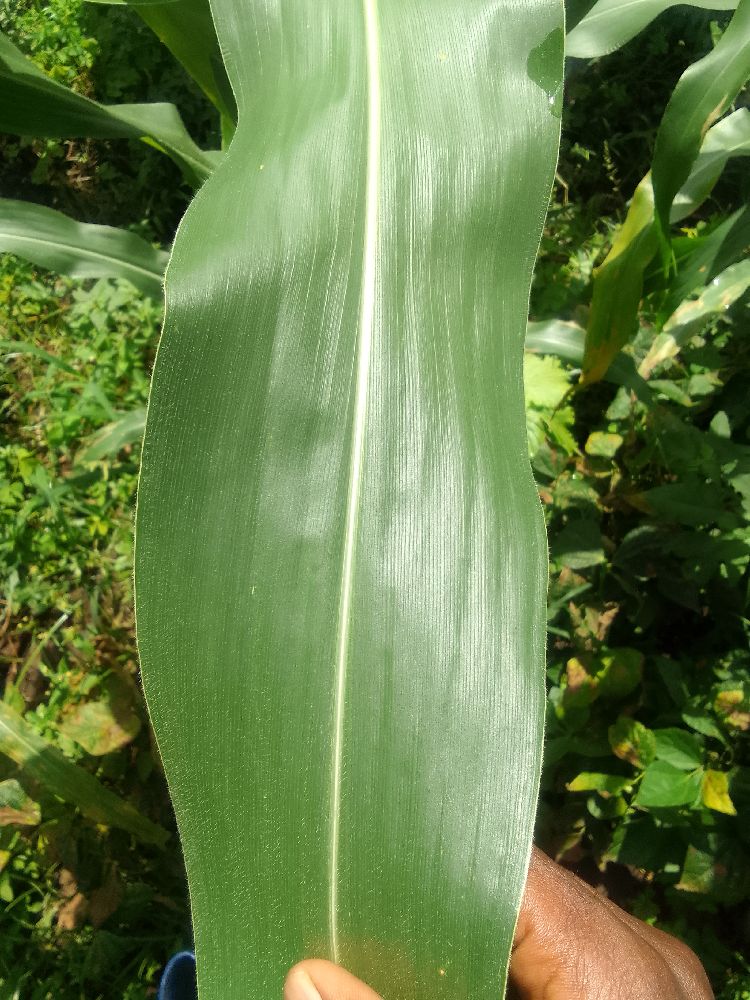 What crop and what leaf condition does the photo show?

maize, healthy
